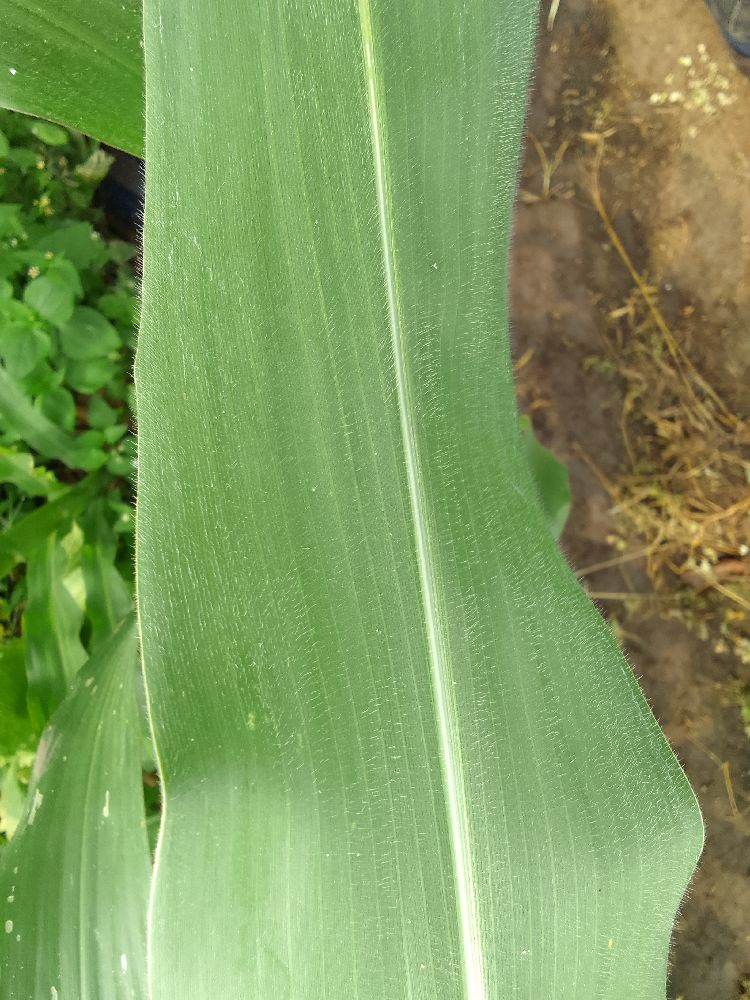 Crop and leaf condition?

maize, healthy
